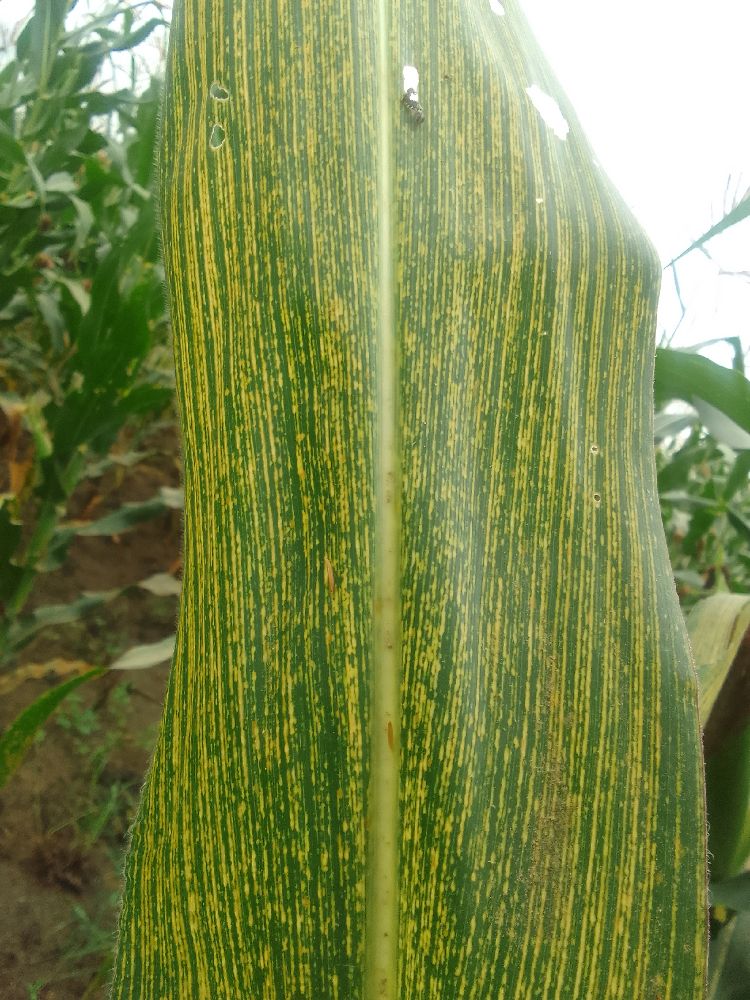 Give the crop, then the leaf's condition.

maize, maize streak virus
